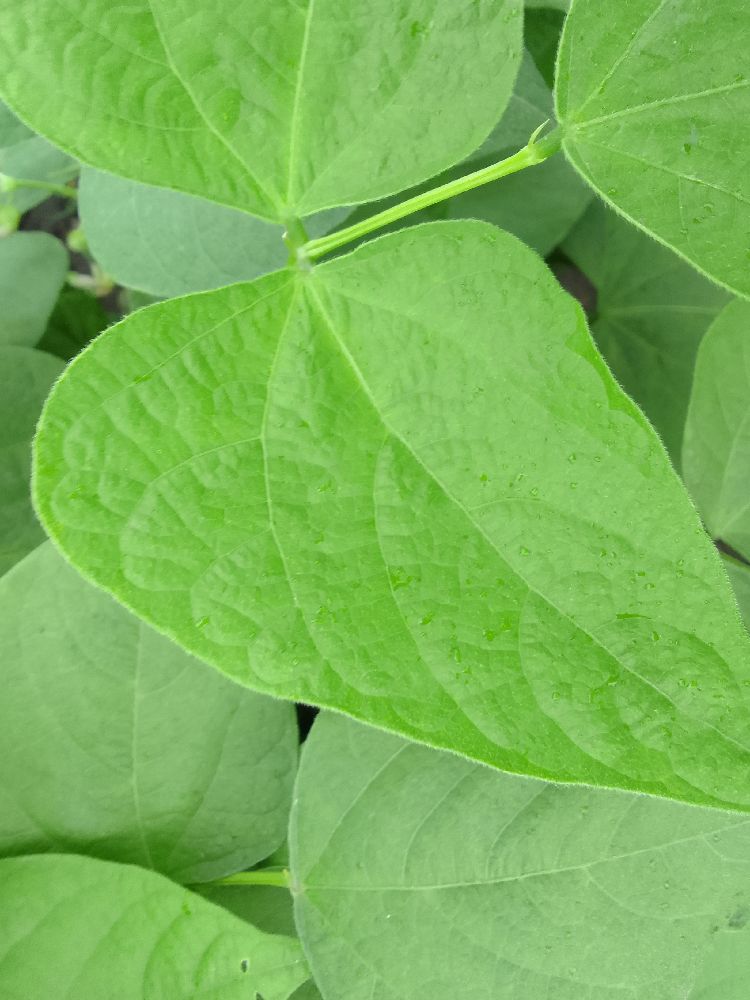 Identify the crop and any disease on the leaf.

common bean, healthy
